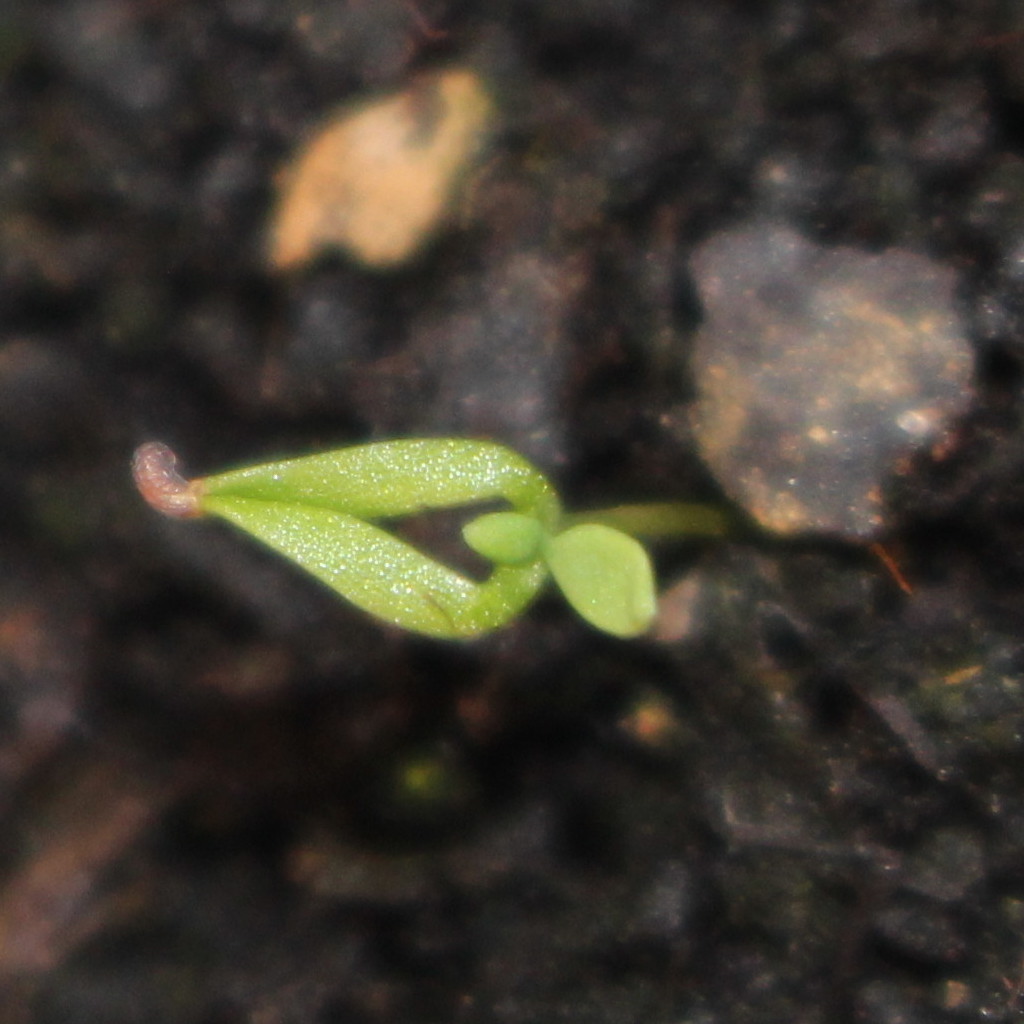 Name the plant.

Papaver rhoeas
